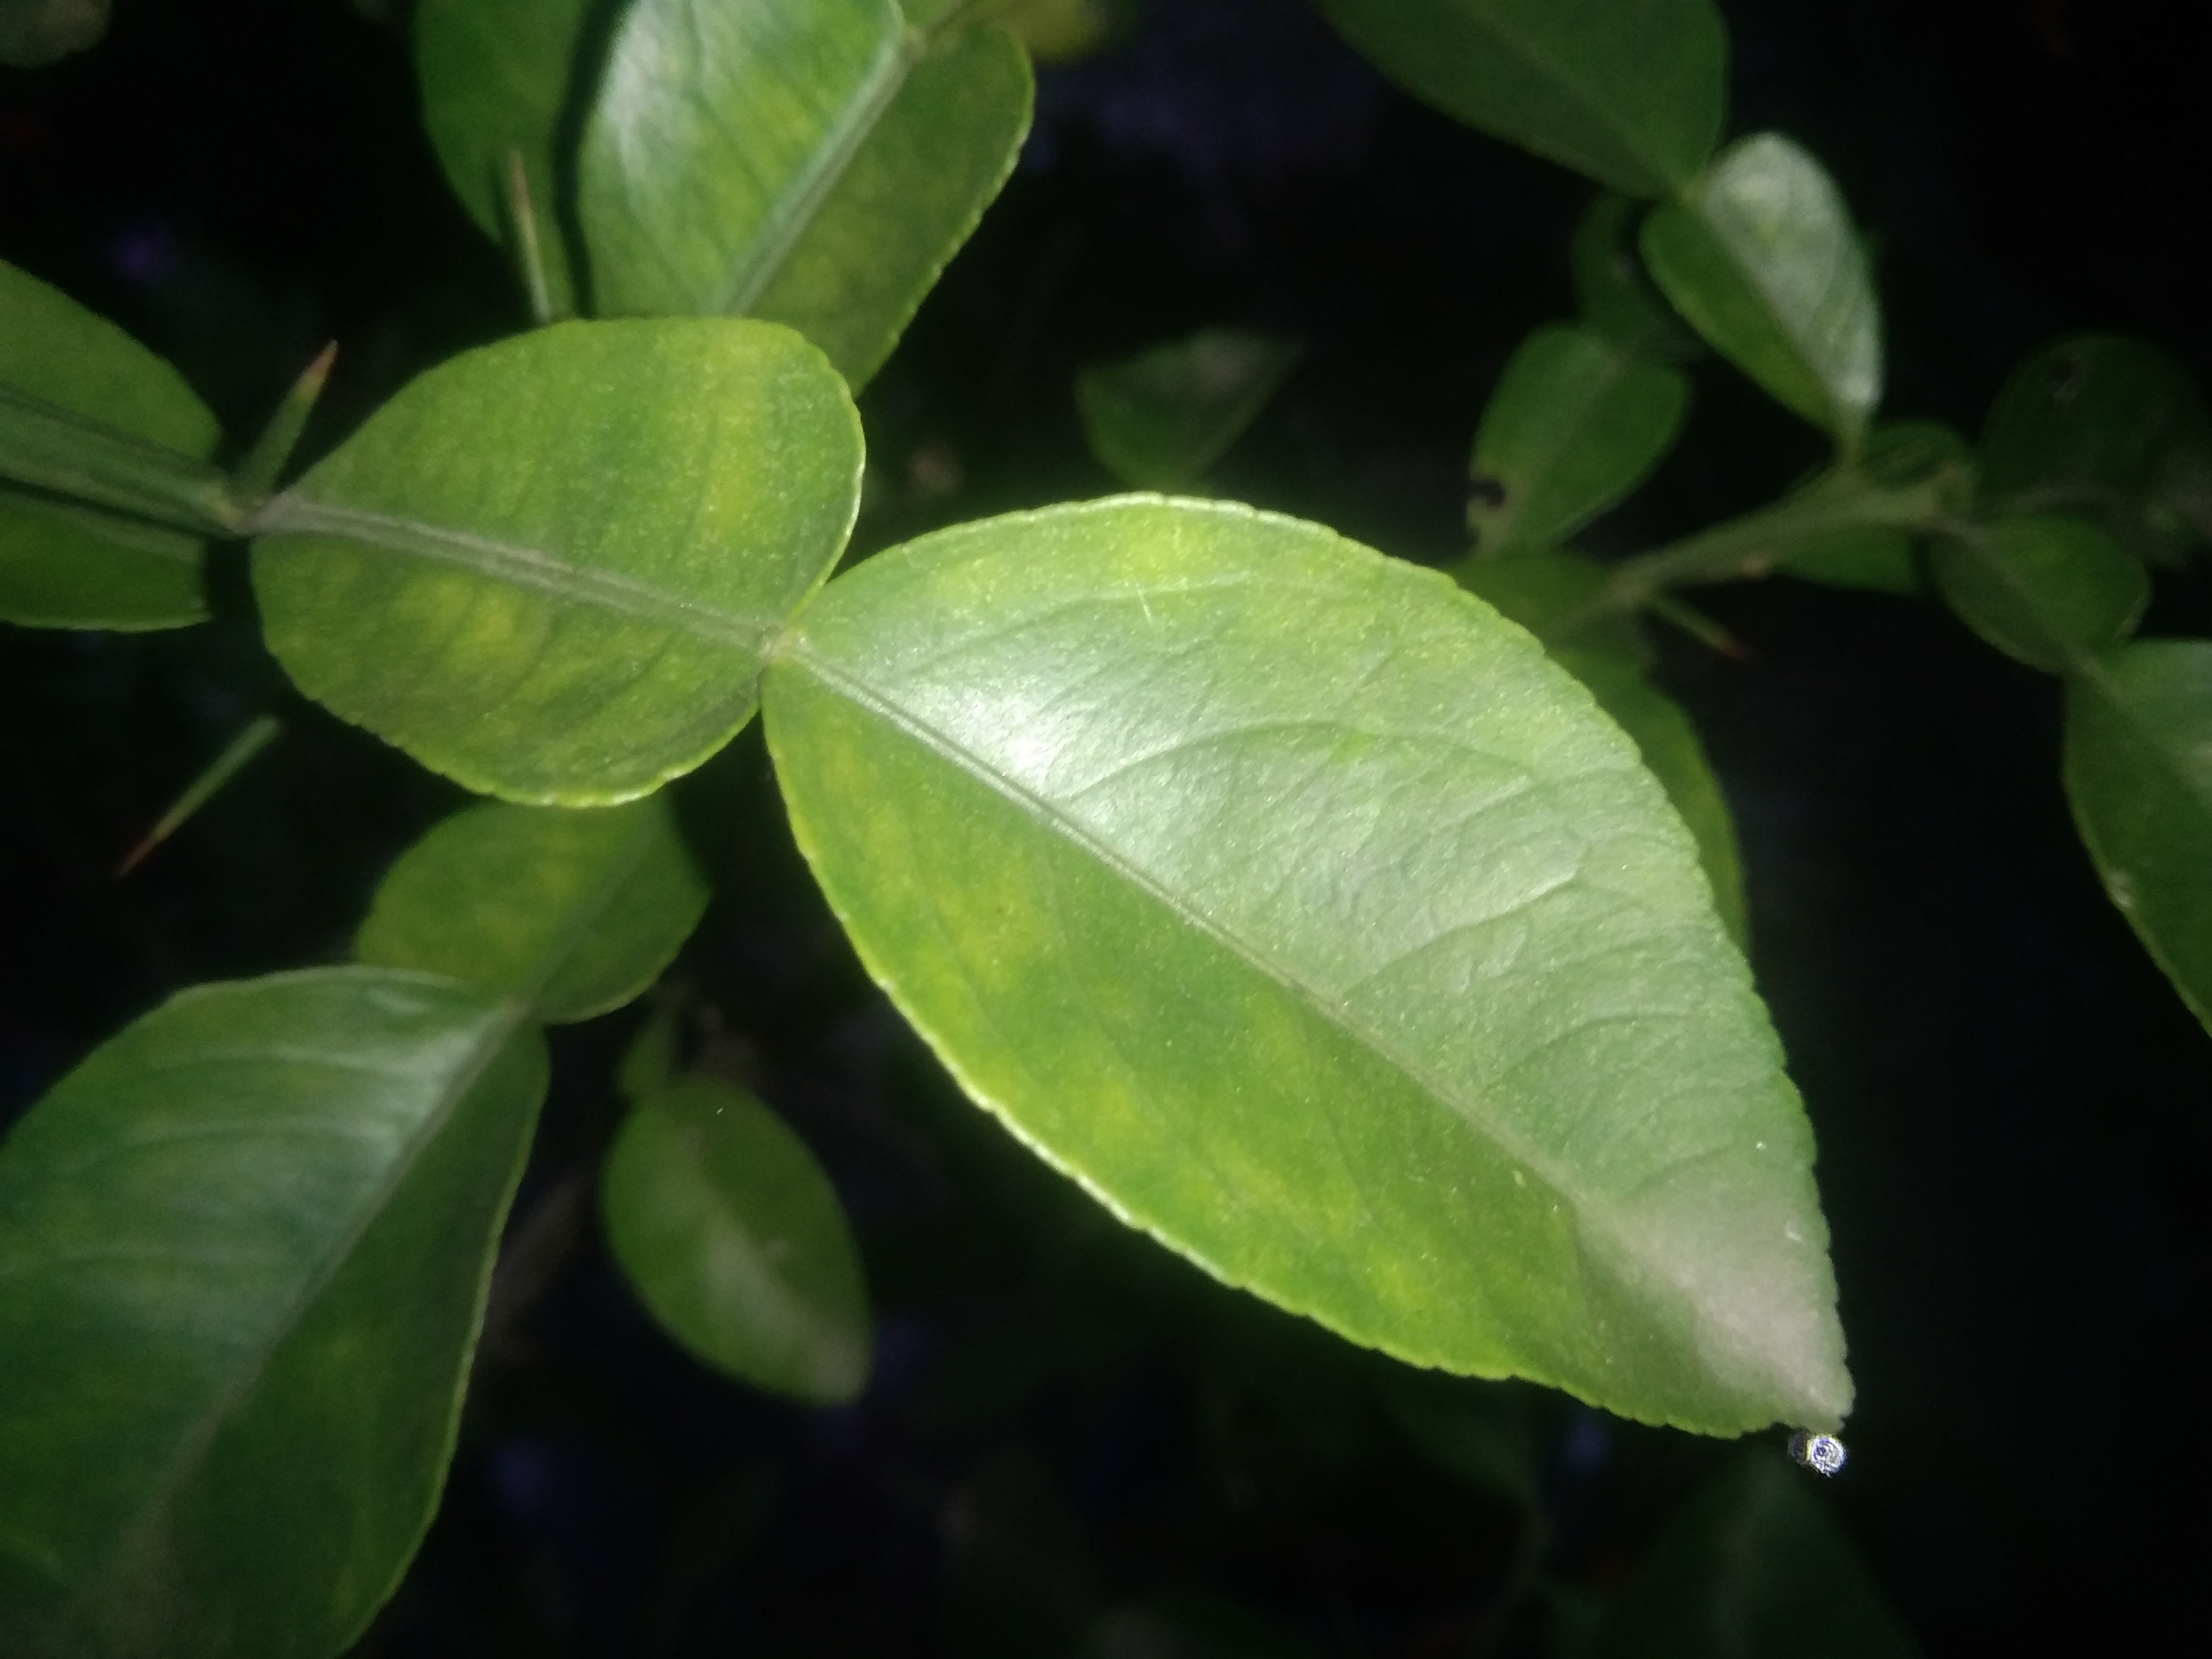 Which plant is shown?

lemon
